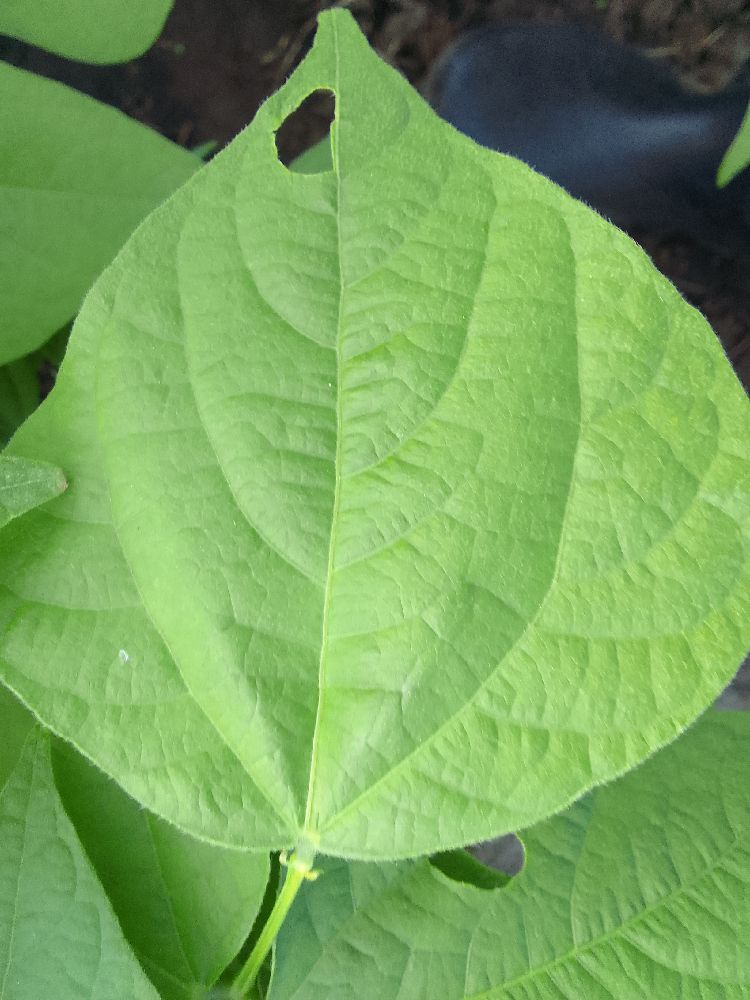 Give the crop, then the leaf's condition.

common bean, healthy
